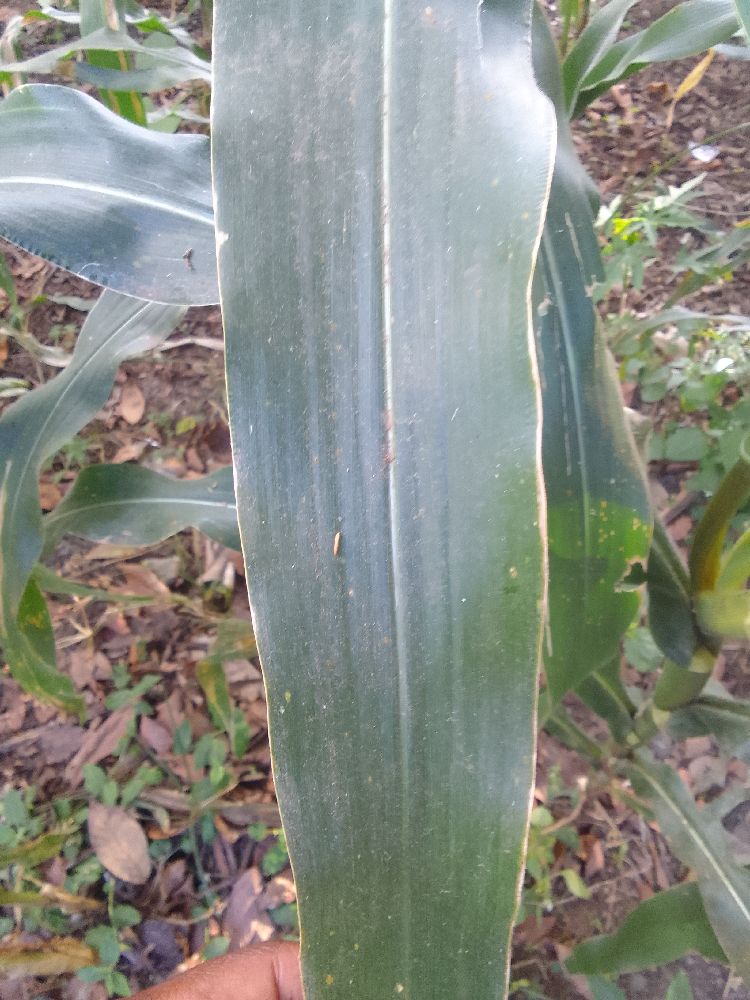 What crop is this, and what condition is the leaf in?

maize, healthy
